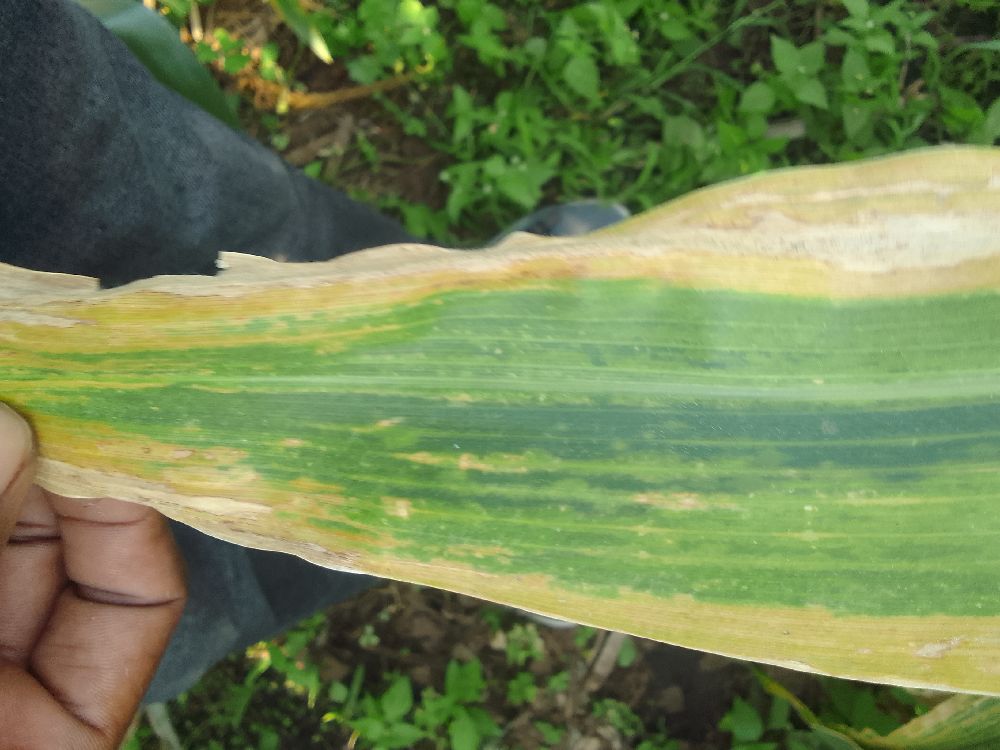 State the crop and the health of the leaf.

maize, maize lethal necrosis
